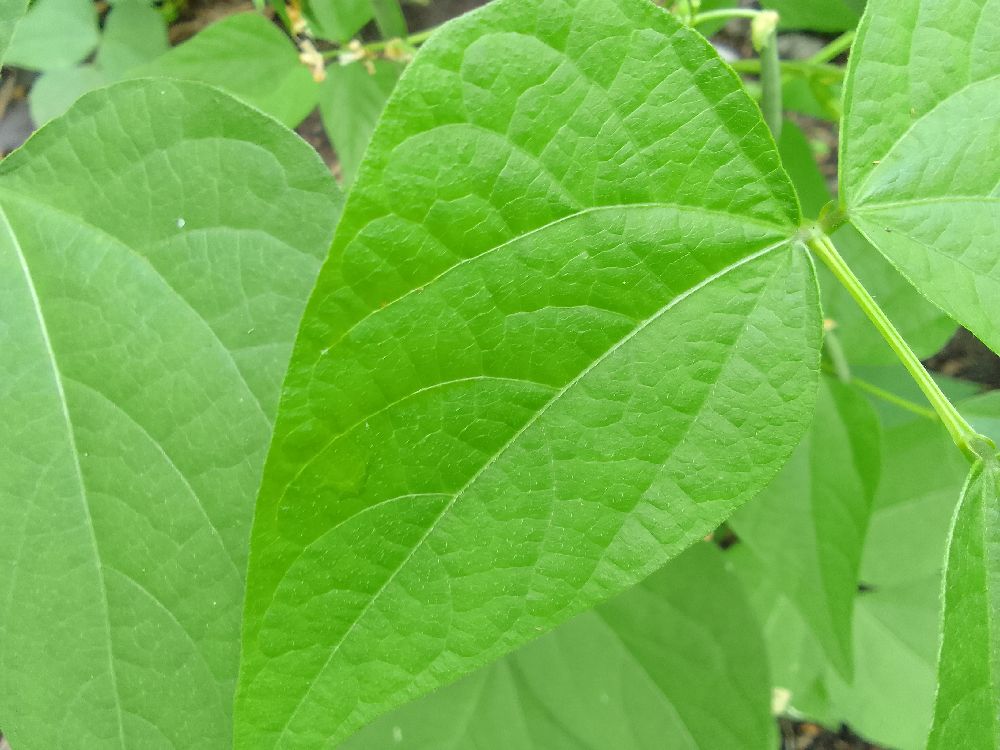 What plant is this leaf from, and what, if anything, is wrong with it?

common bean, healthy
